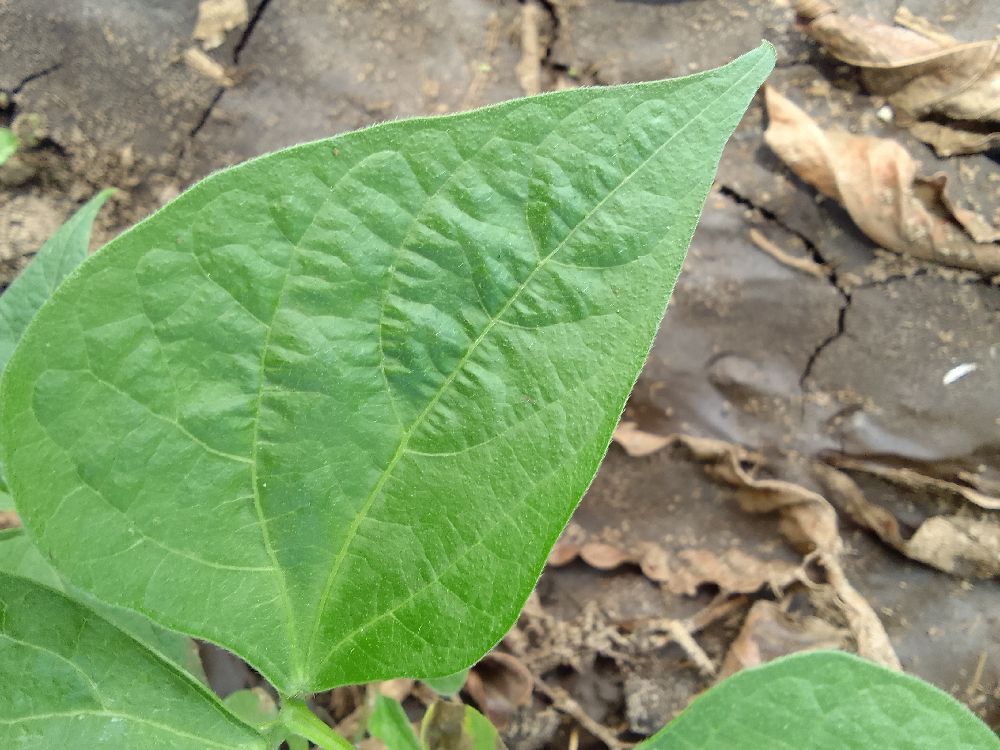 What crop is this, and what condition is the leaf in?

common bean, healthy
